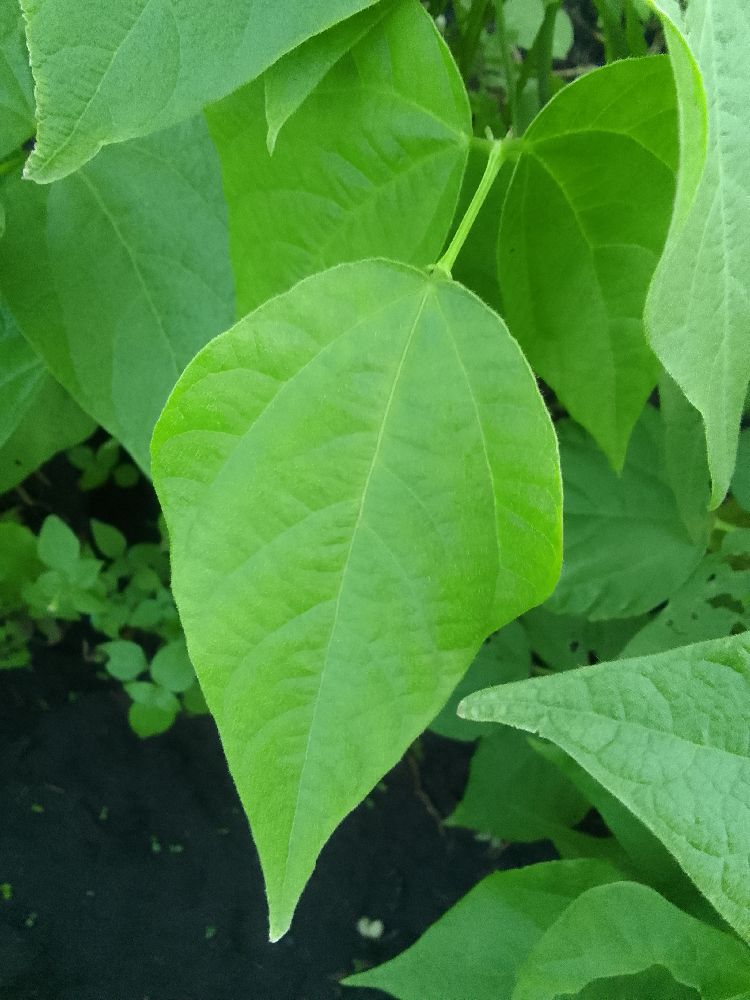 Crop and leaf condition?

common bean, healthy
